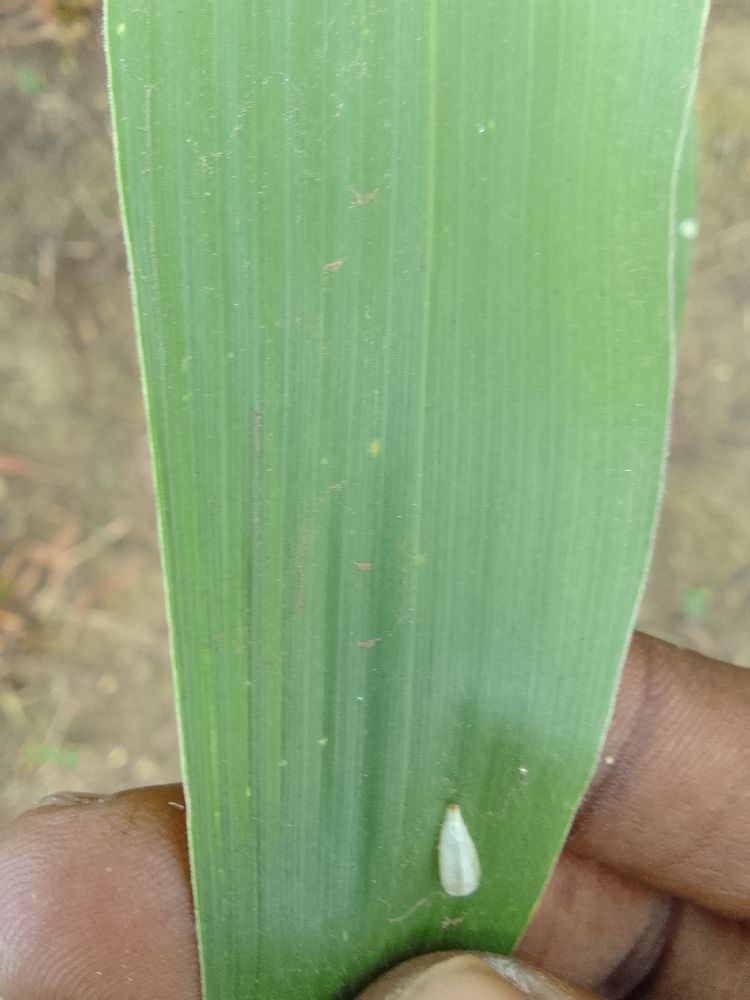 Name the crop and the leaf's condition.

maize, healthy
